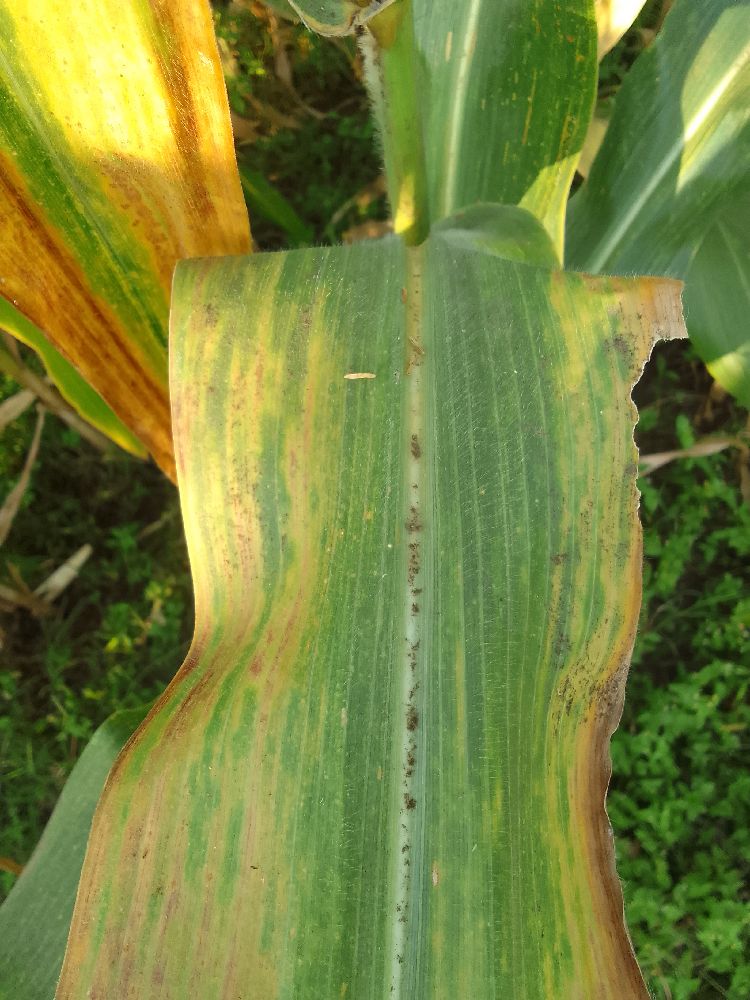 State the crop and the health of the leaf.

maize, maize lethal necrosis
